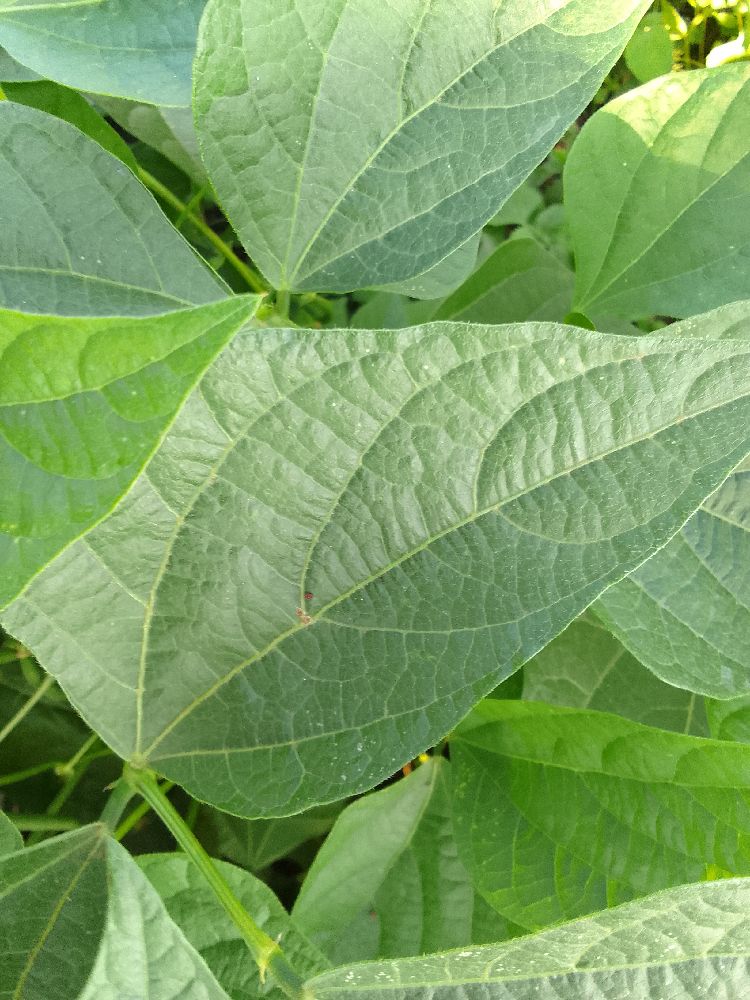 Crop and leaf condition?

common bean, healthy
